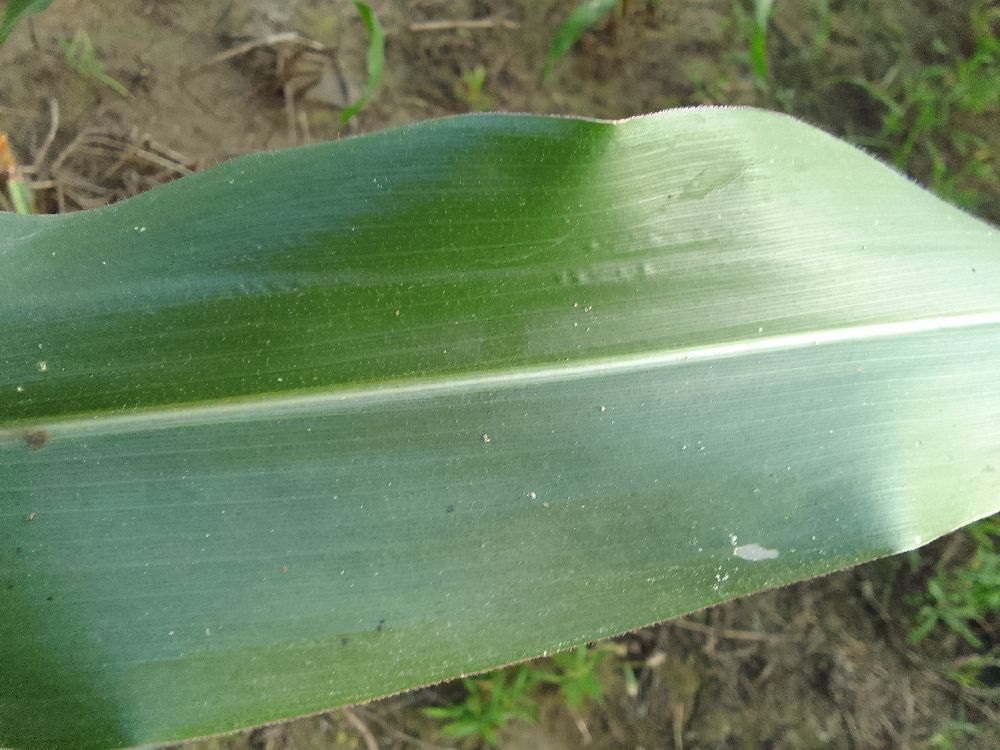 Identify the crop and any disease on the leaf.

maize, healthy
